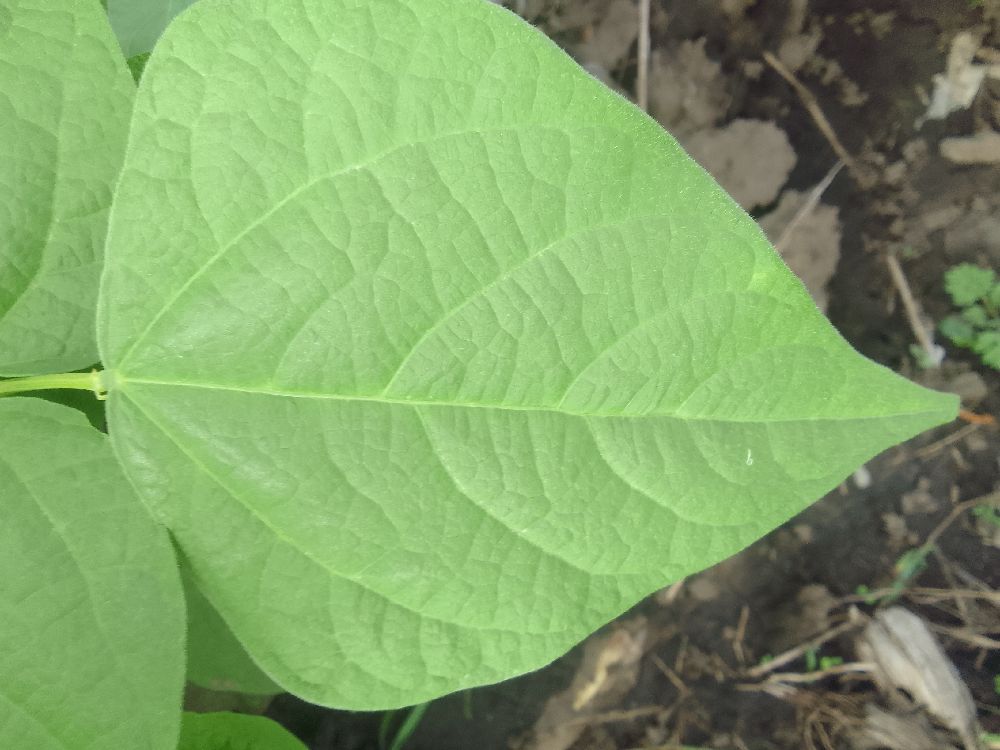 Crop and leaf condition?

common bean, healthy
